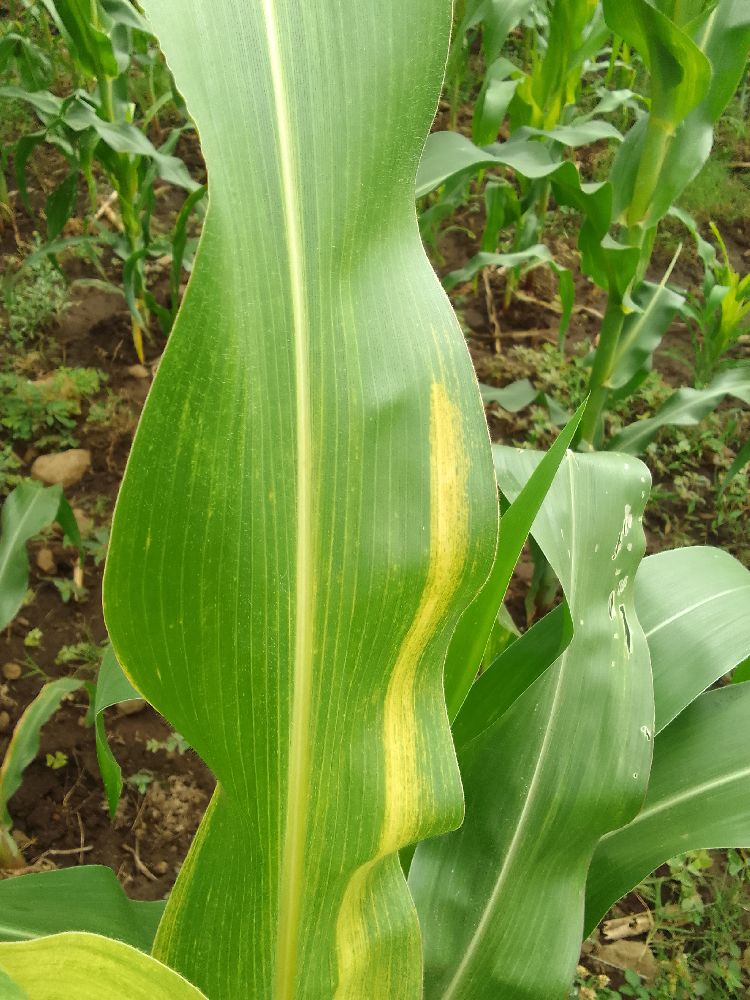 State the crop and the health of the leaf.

maize, maize lethal necrosis
